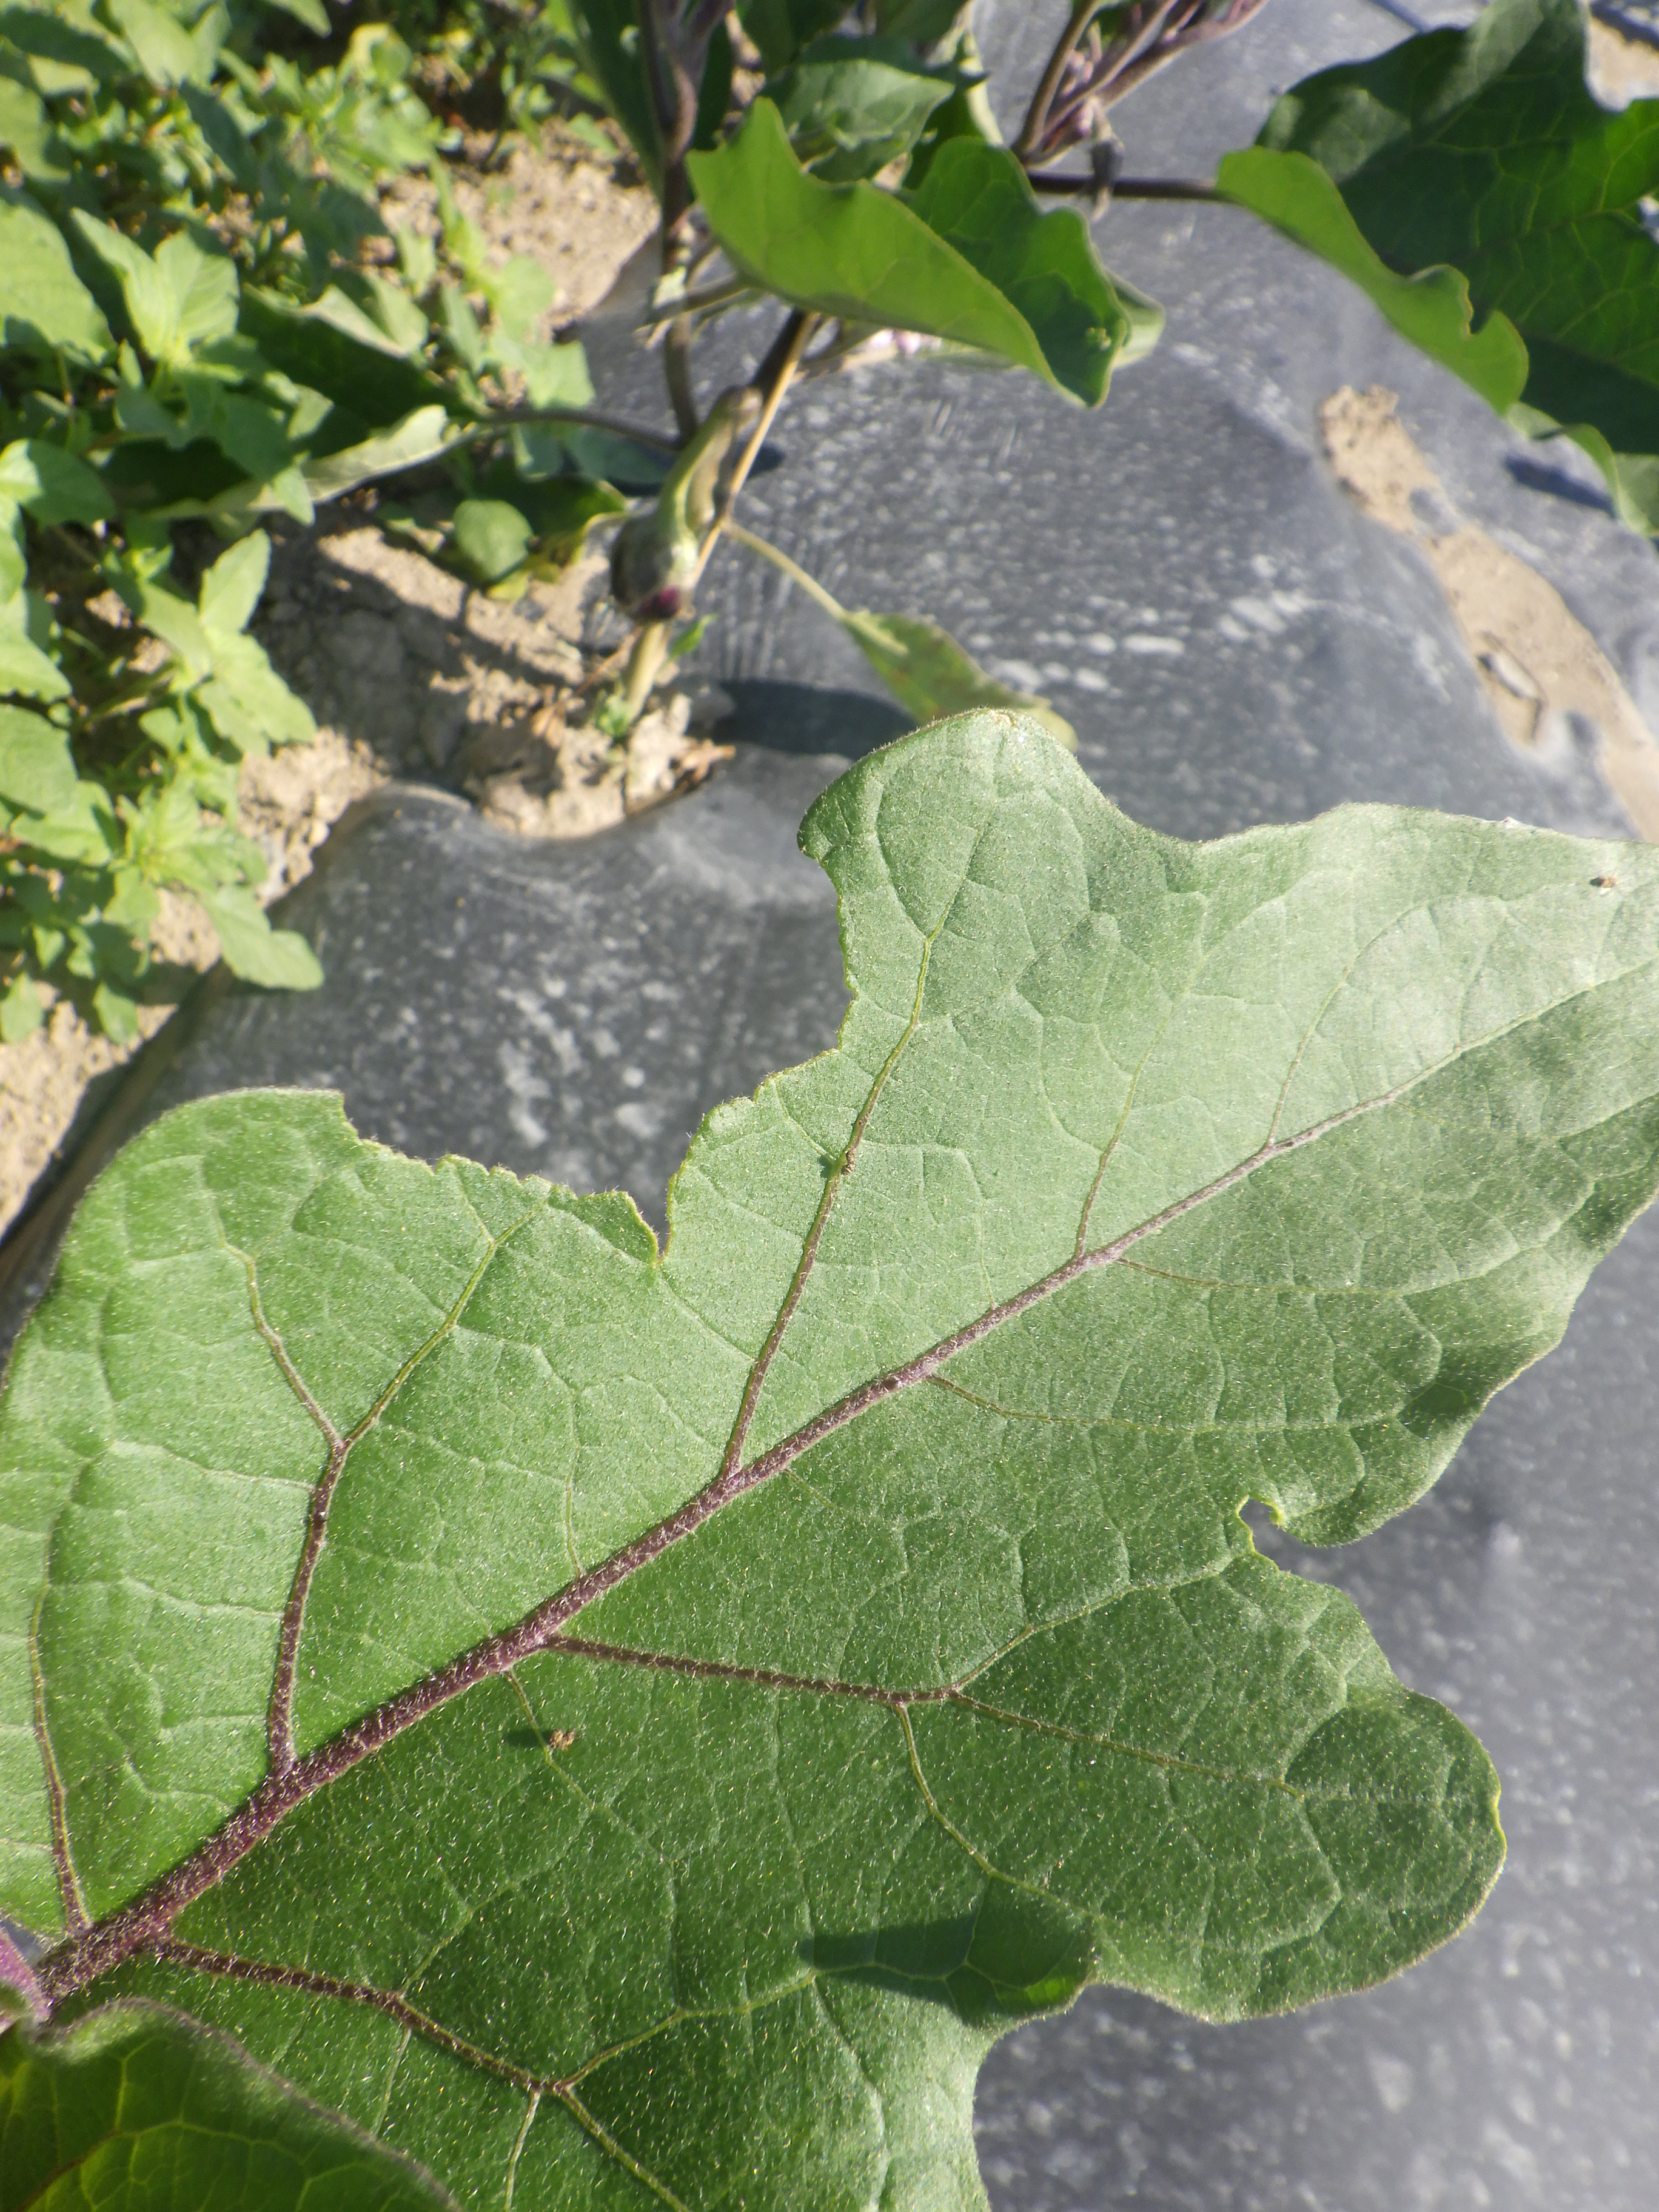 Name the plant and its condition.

aubergine, colorado potato beetle
